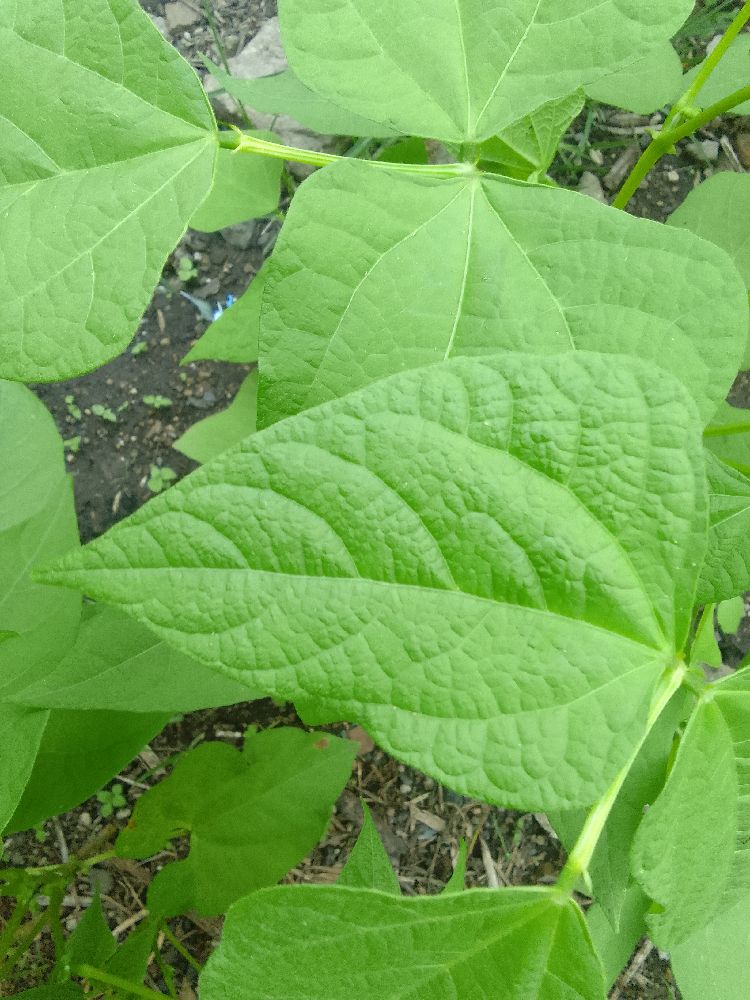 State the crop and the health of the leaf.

common bean, healthy
